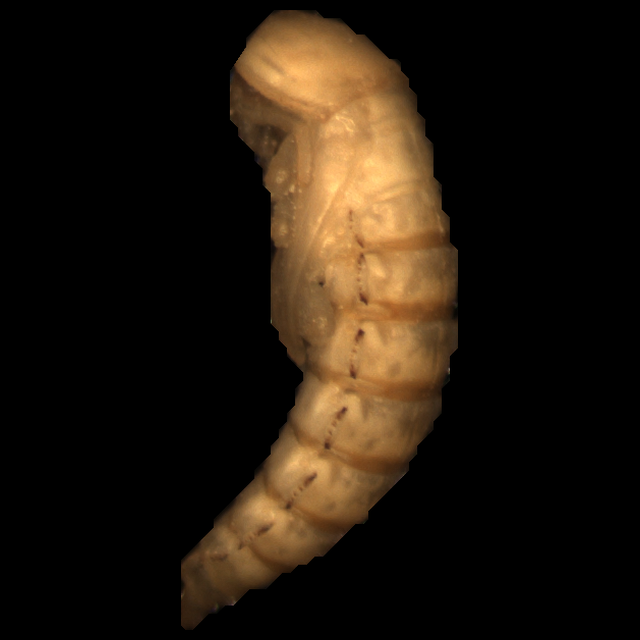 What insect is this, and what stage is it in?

mealworm pupa
